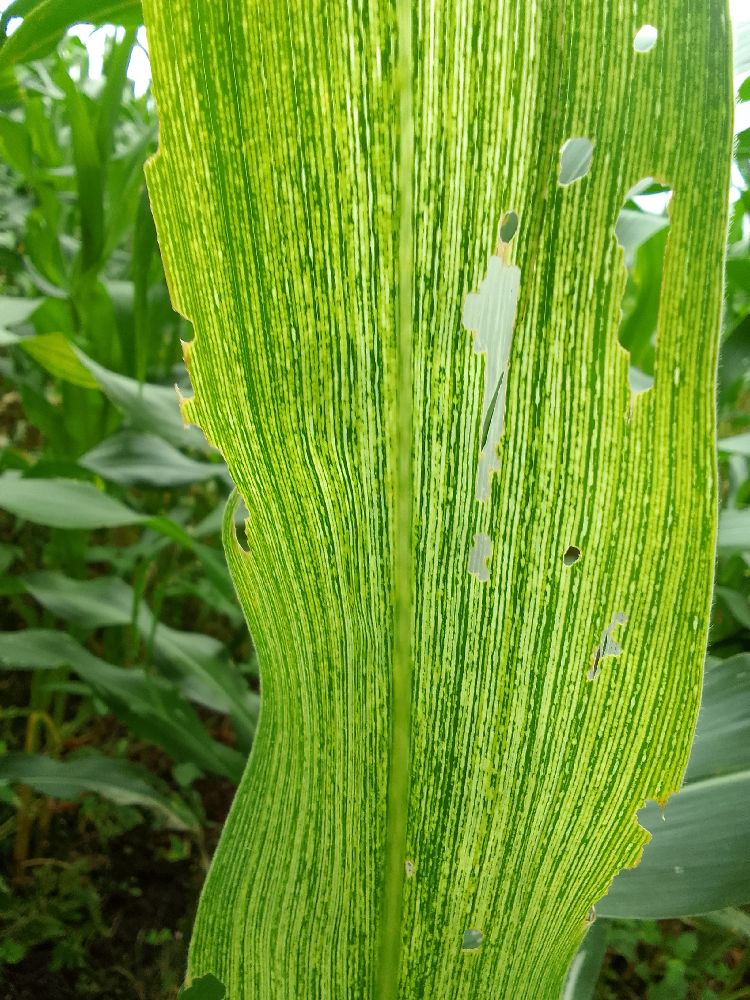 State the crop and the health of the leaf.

maize, maize streak virus
